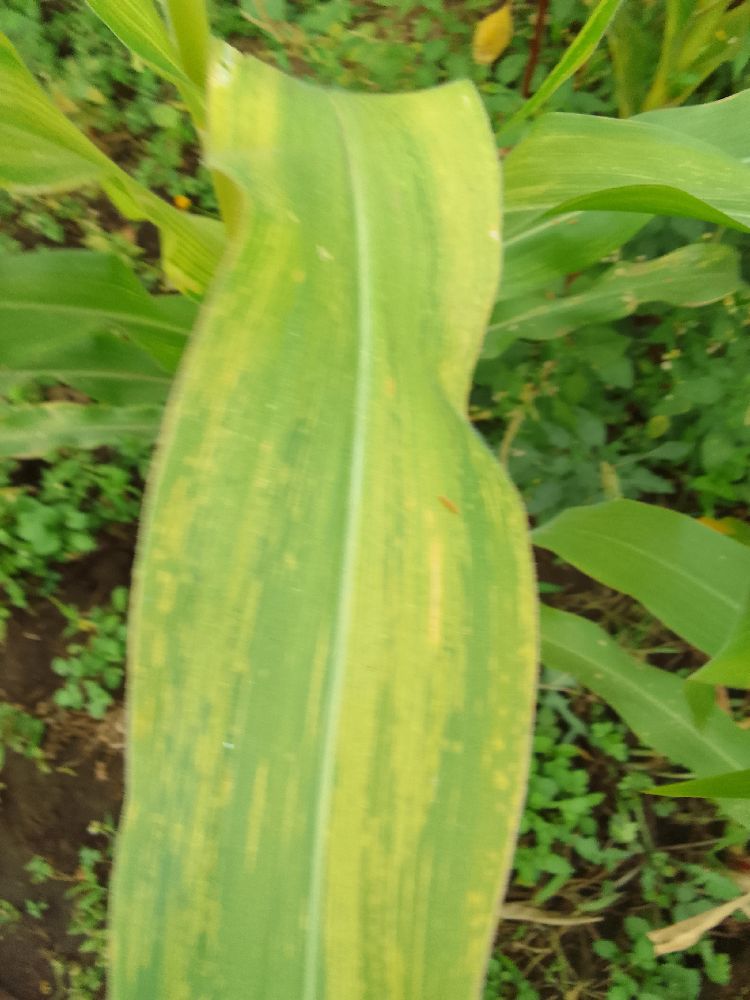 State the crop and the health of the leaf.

maize, maize lethal necrosis
